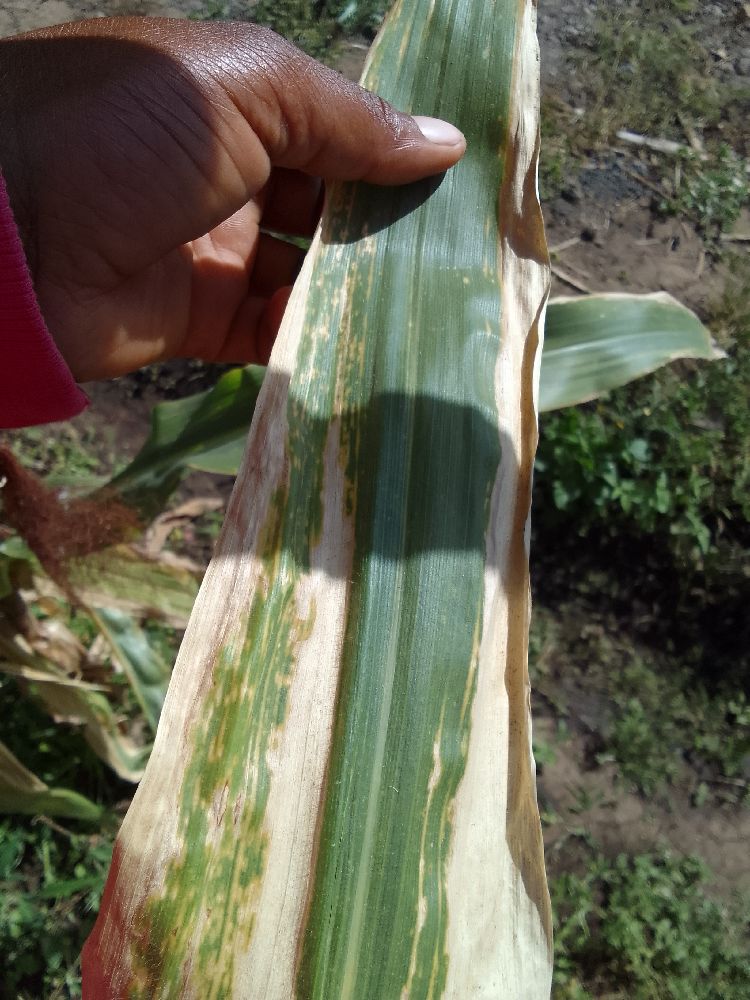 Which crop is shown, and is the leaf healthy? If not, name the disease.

maize, maize lethal necrosis
